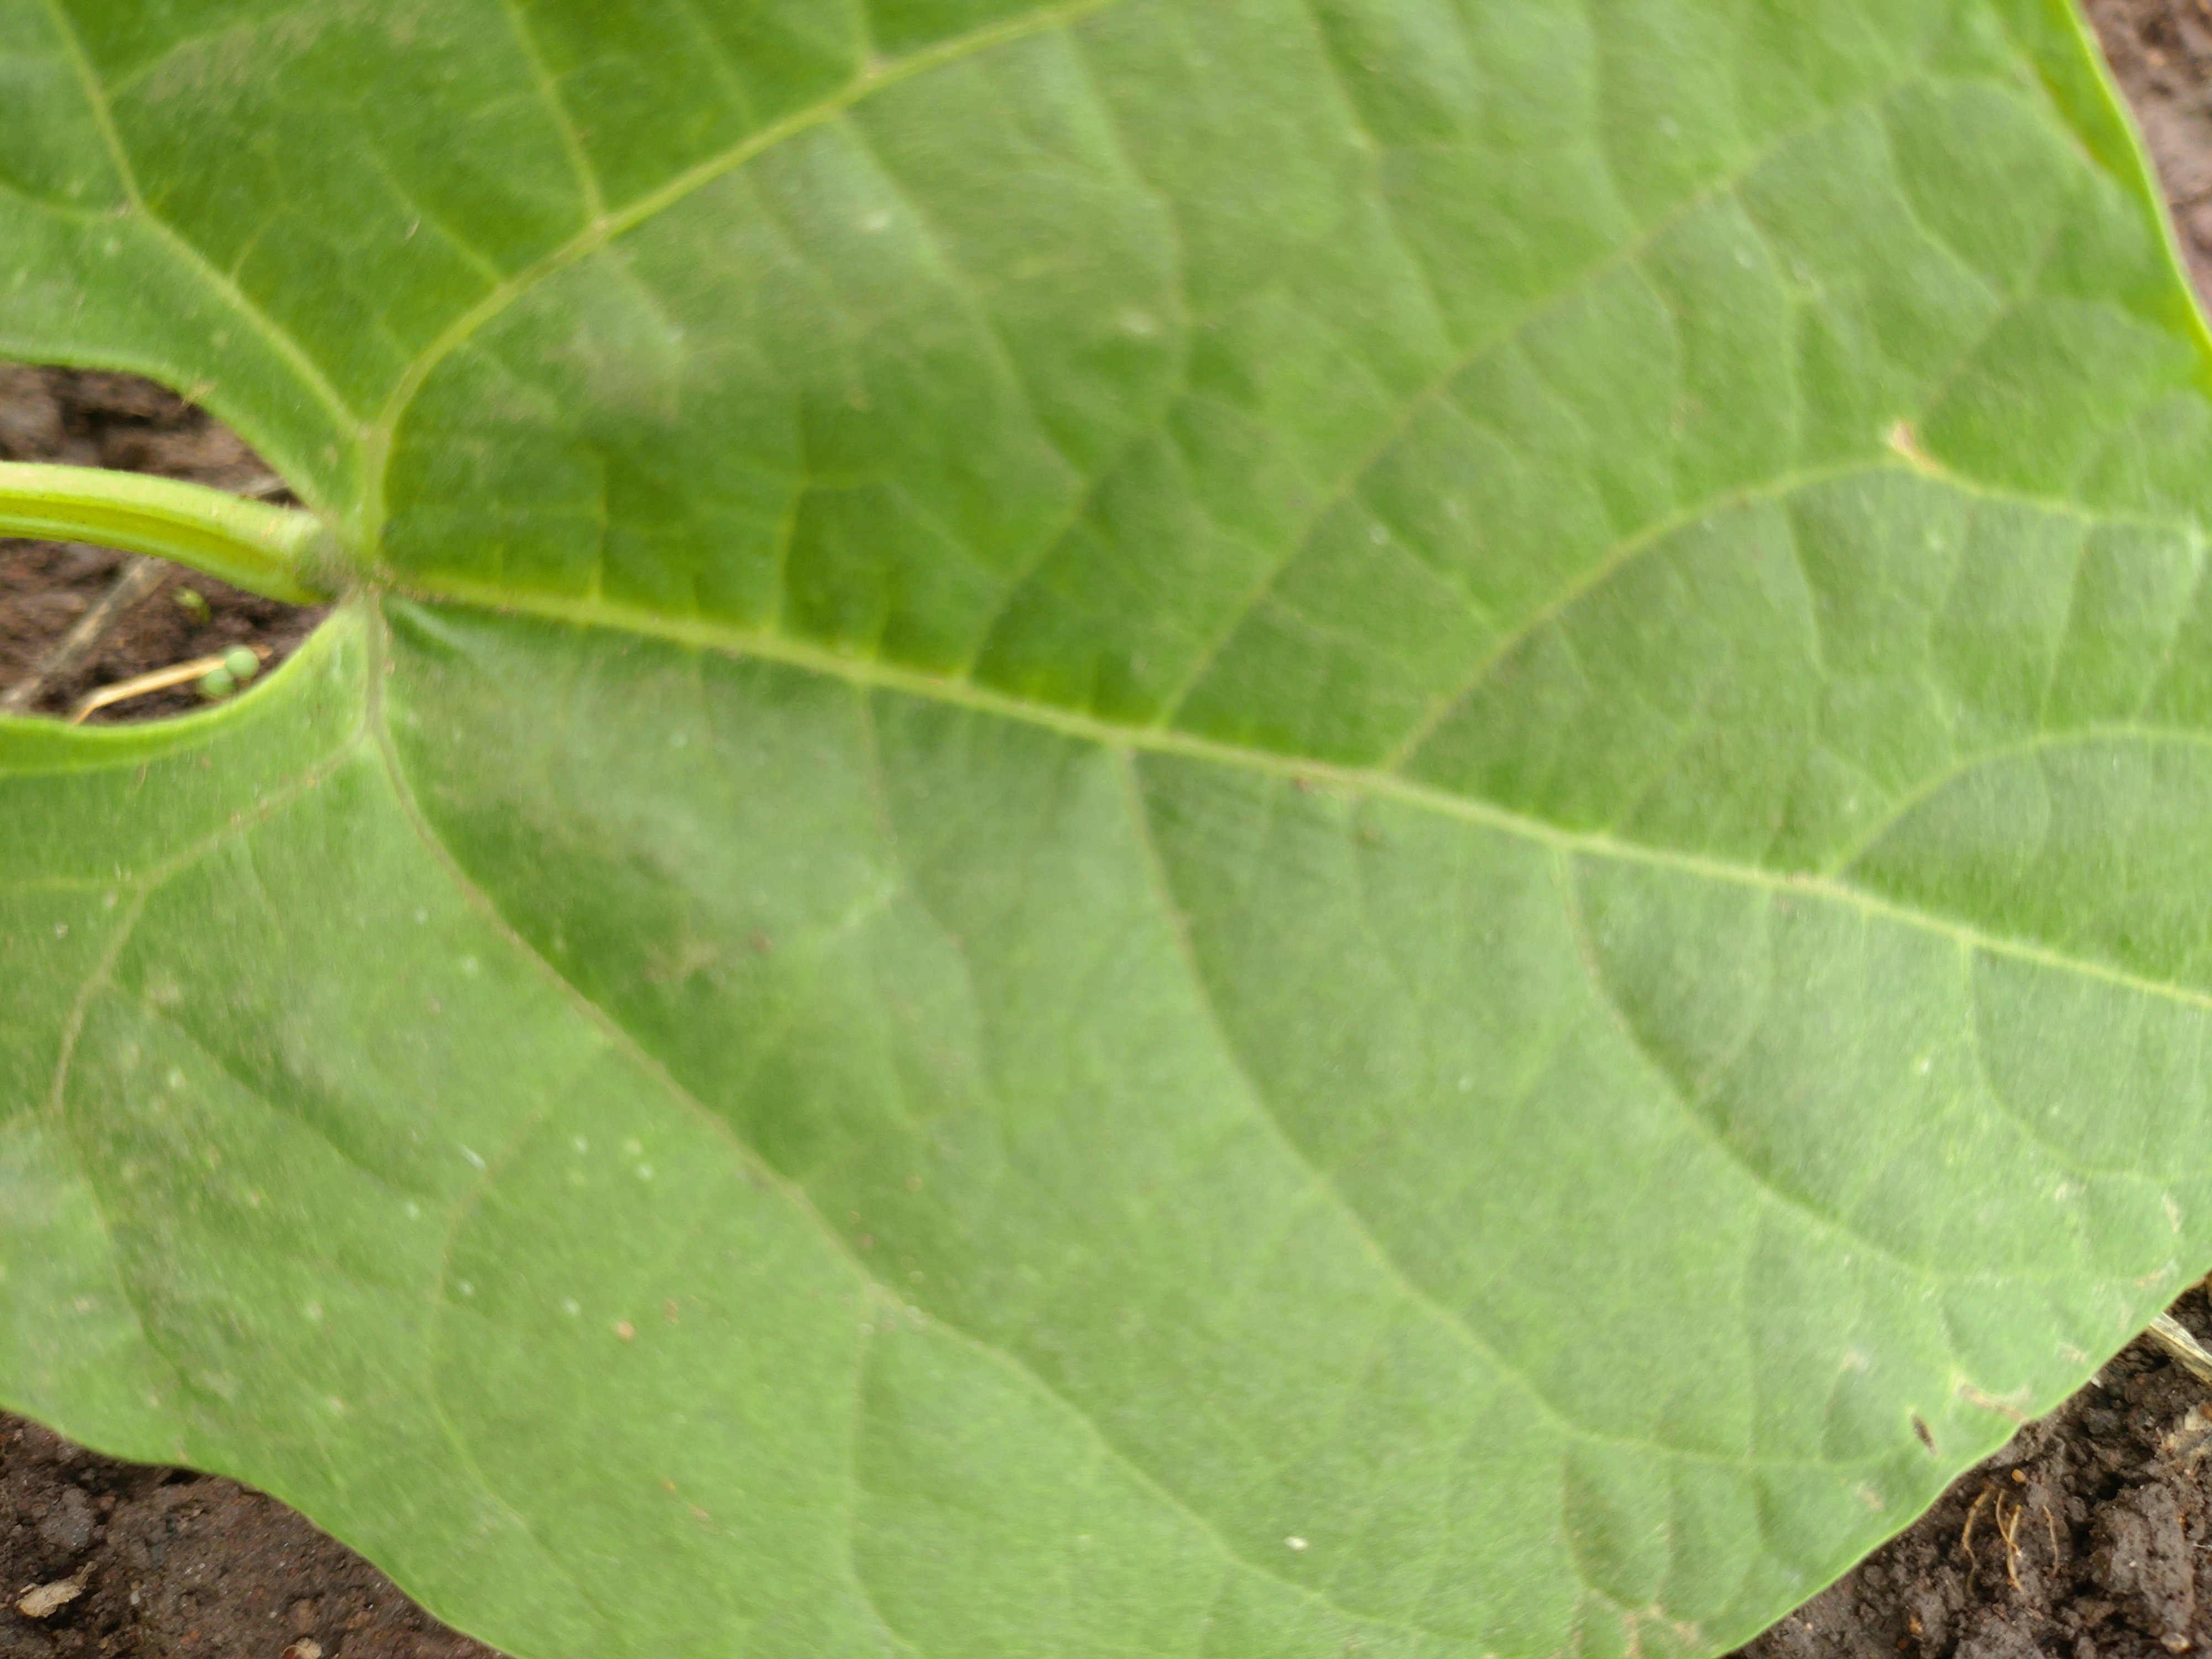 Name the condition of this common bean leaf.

healthy
